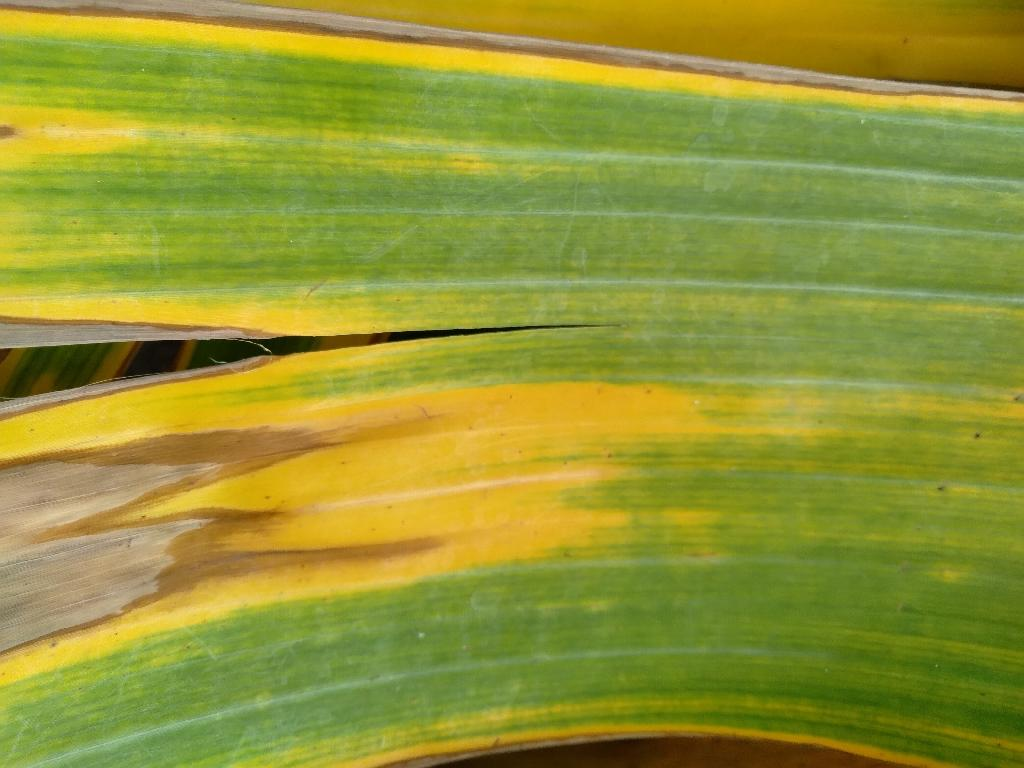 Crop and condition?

banana, fusarium wilt race 1
